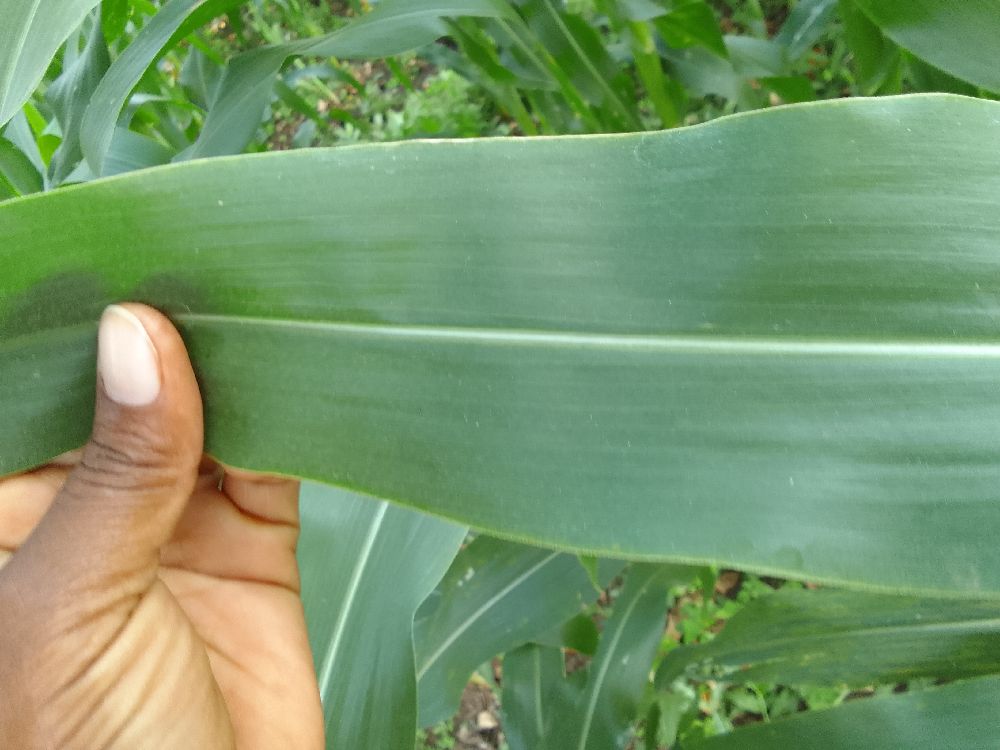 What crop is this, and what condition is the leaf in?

maize, healthy
